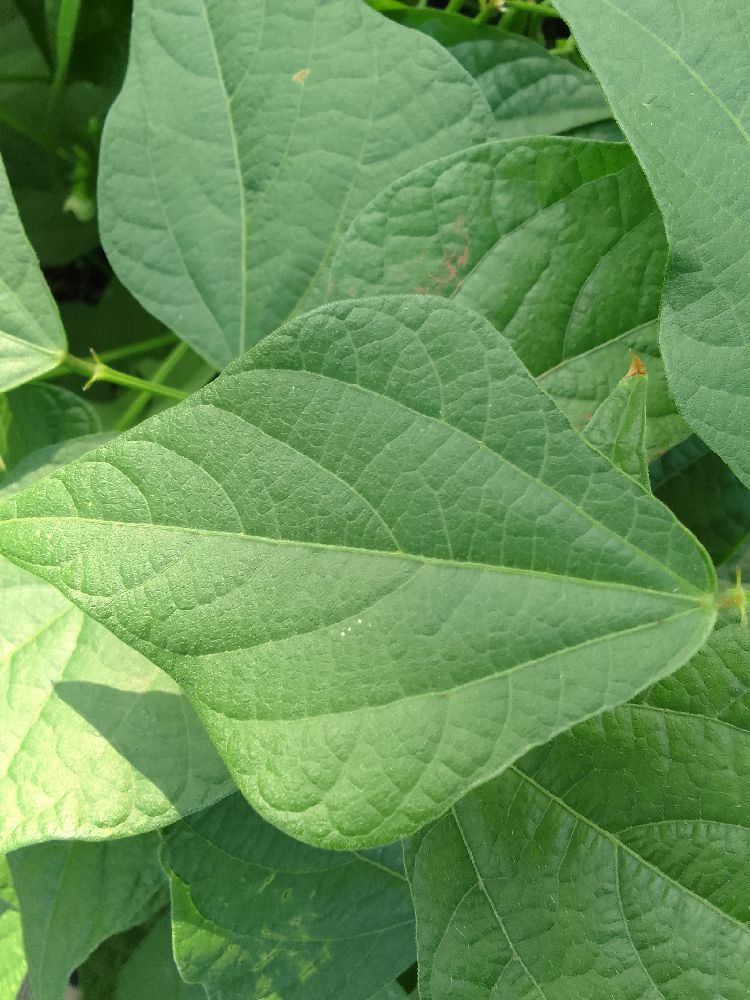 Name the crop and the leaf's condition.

common bean, healthy
